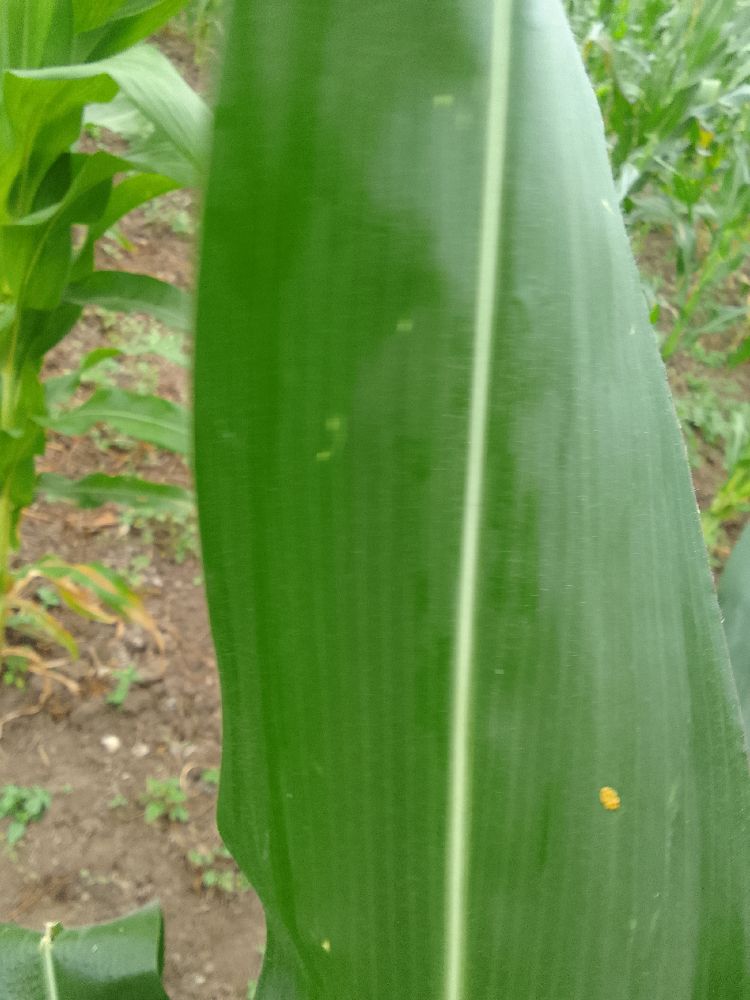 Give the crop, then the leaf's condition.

maize, healthy
